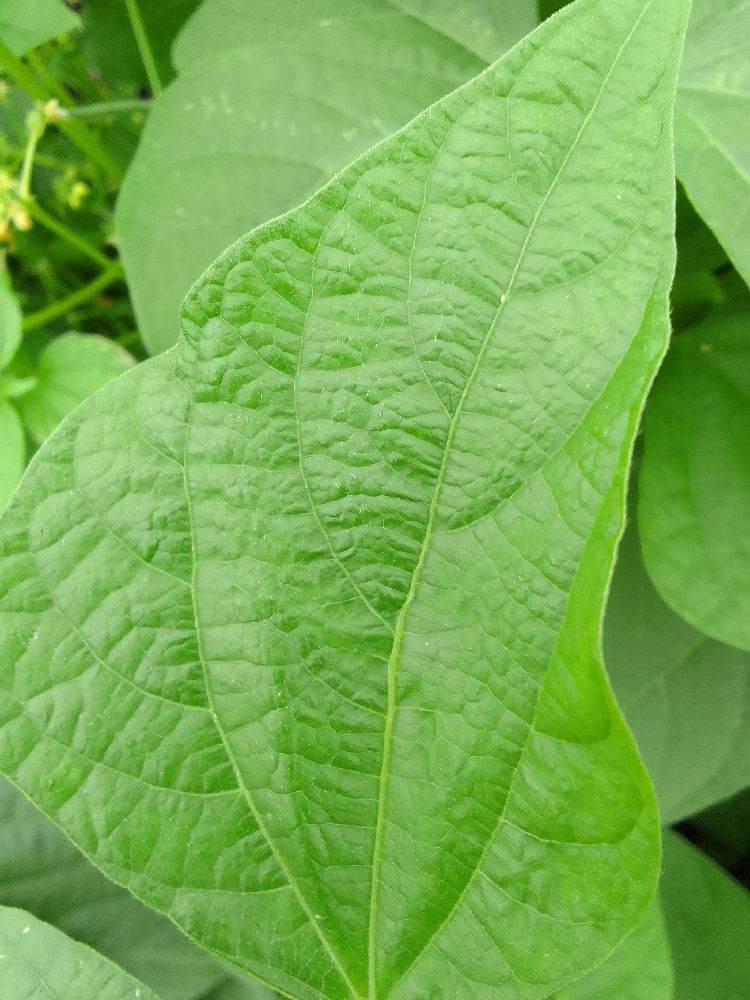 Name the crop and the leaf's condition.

common bean, healthy
